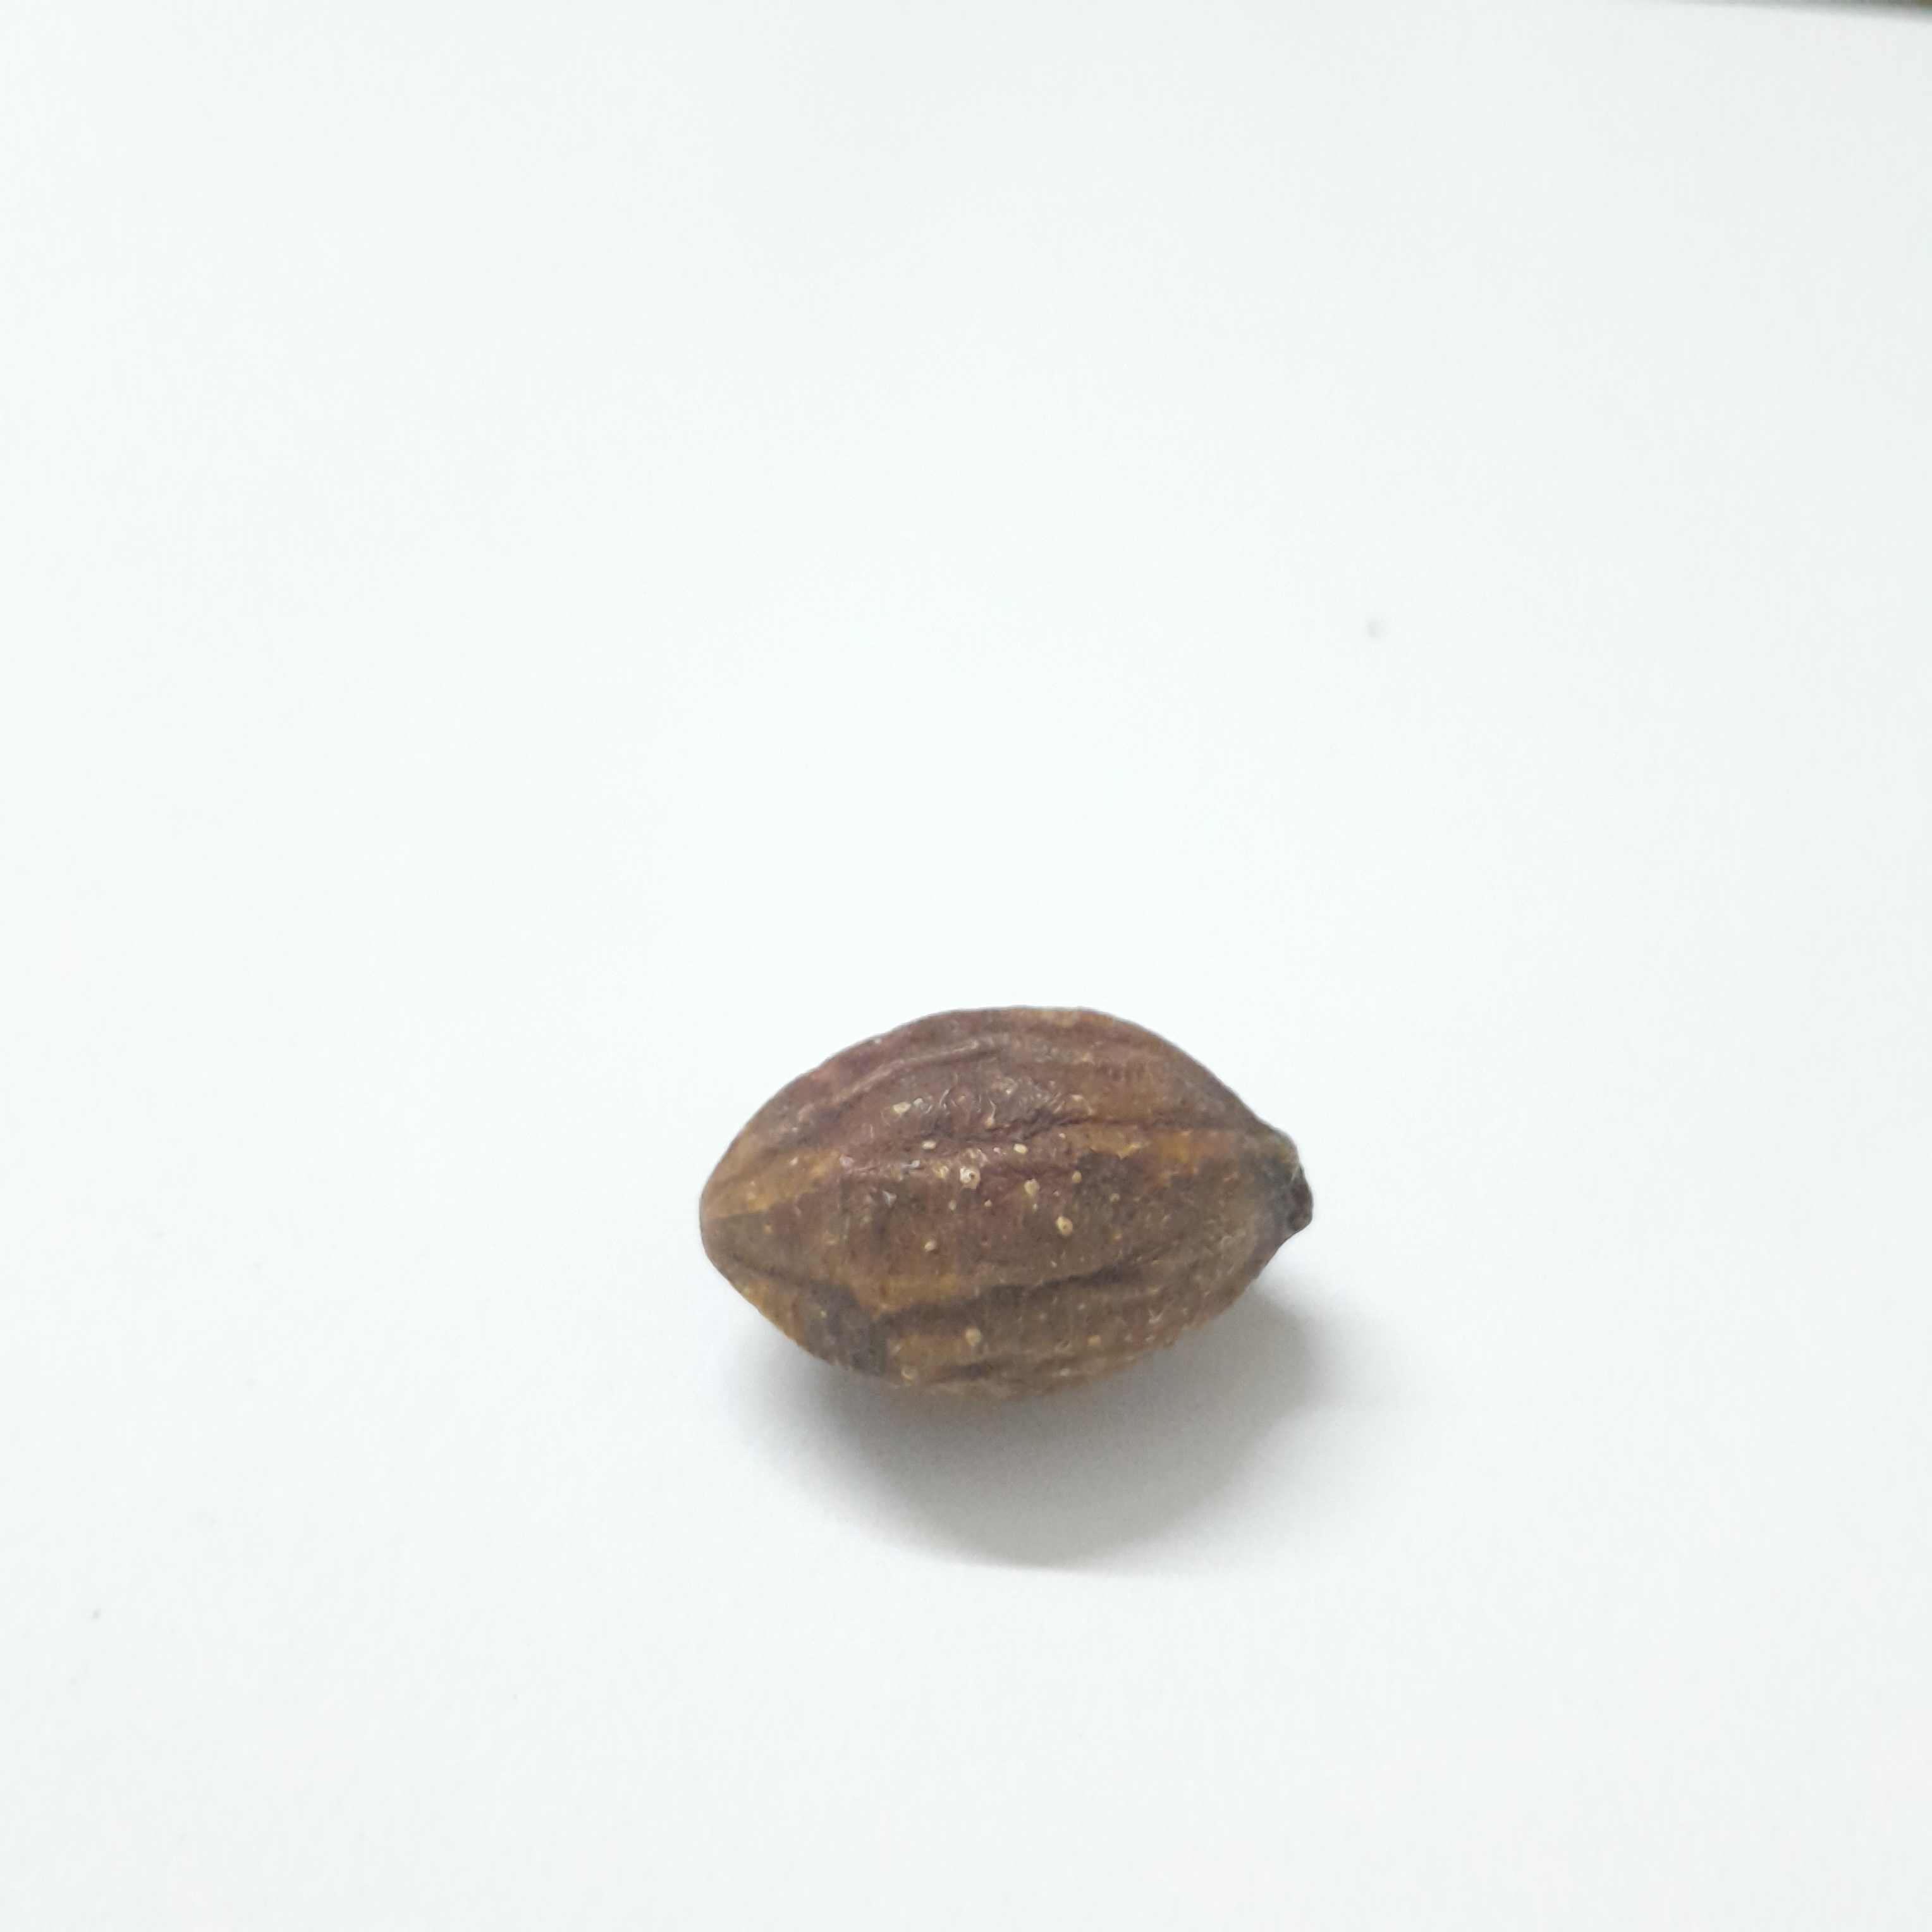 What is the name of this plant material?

hirdaa
